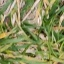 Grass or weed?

grass
